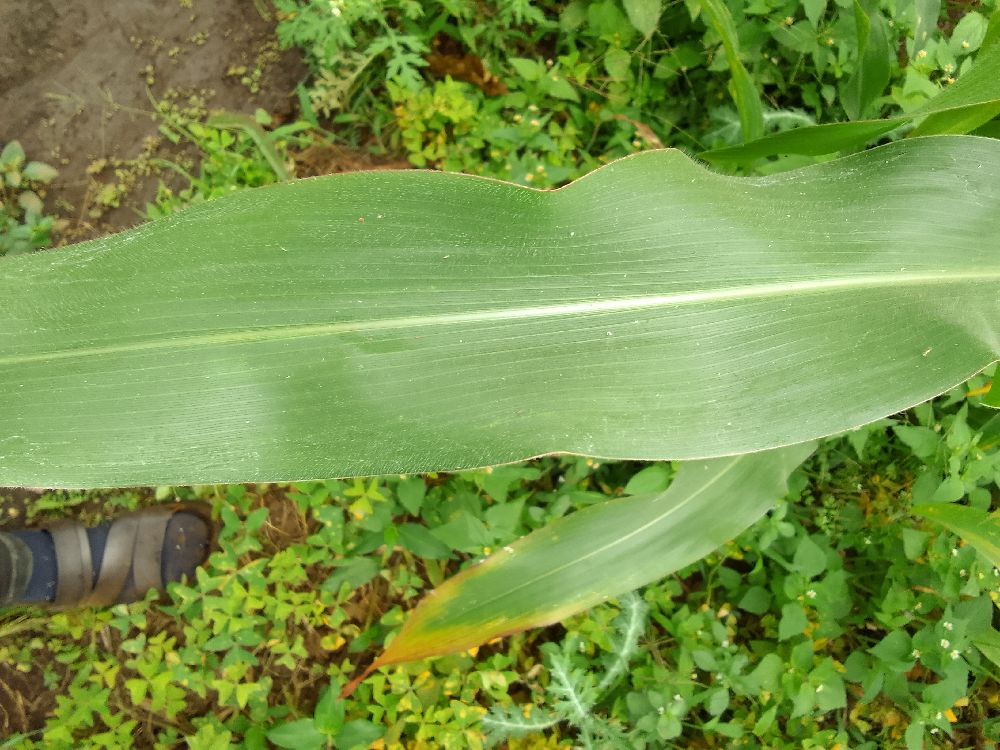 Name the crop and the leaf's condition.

maize, healthy
